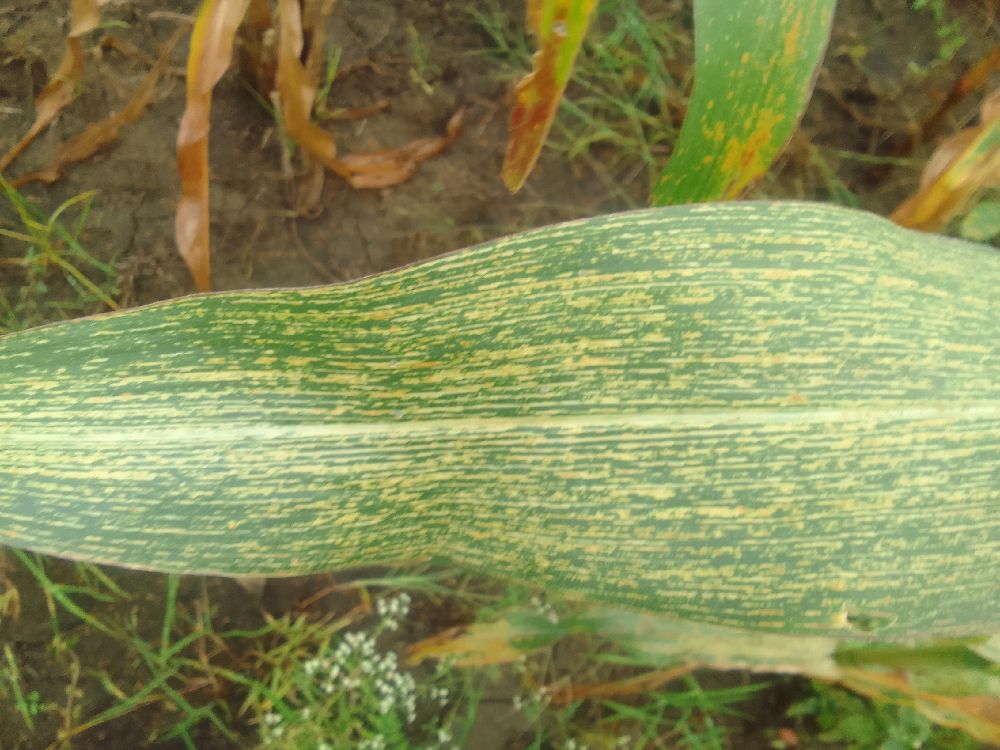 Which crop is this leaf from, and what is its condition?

maize, maize streak virus
